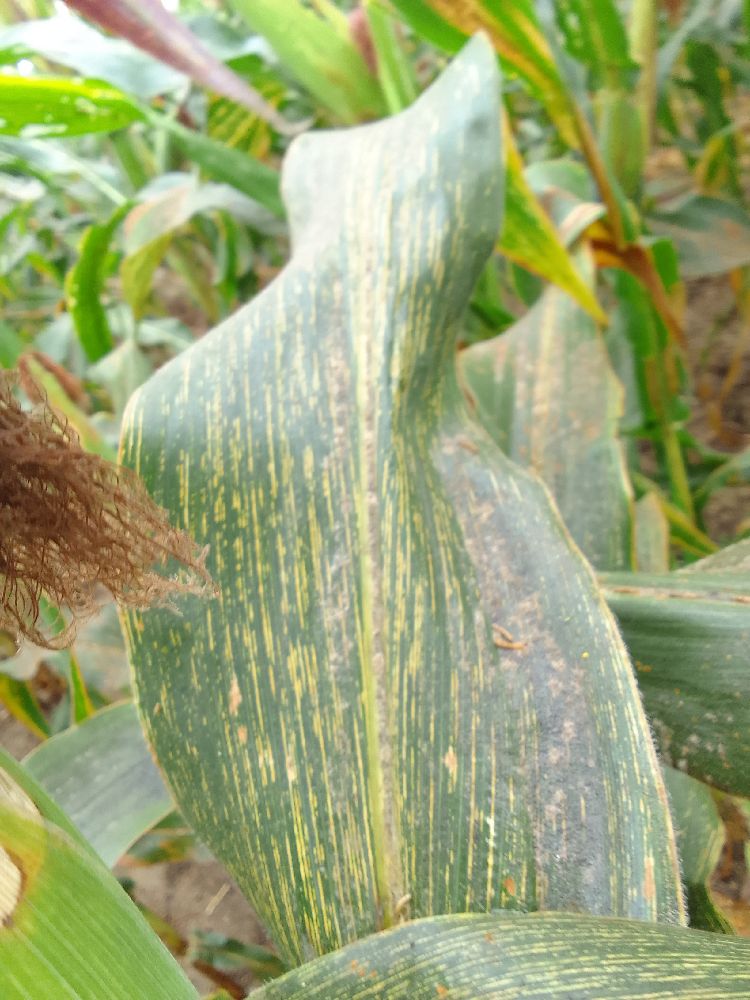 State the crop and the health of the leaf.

maize, maize streak virus
